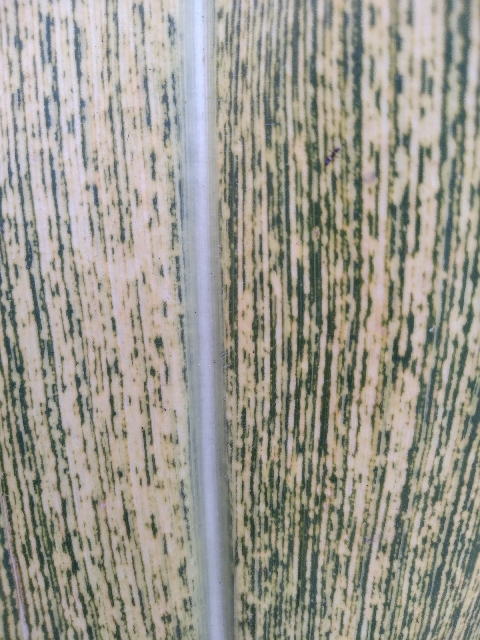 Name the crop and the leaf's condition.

maize, maize streak virus
